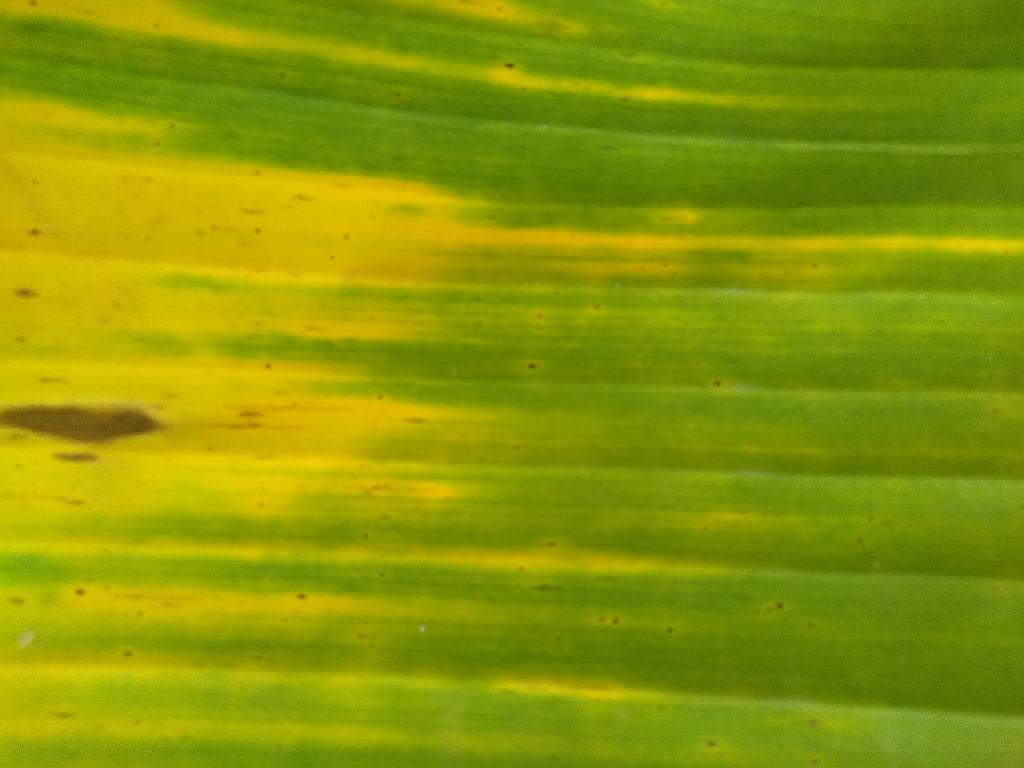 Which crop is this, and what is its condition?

banana, fusarium wilt race 1
